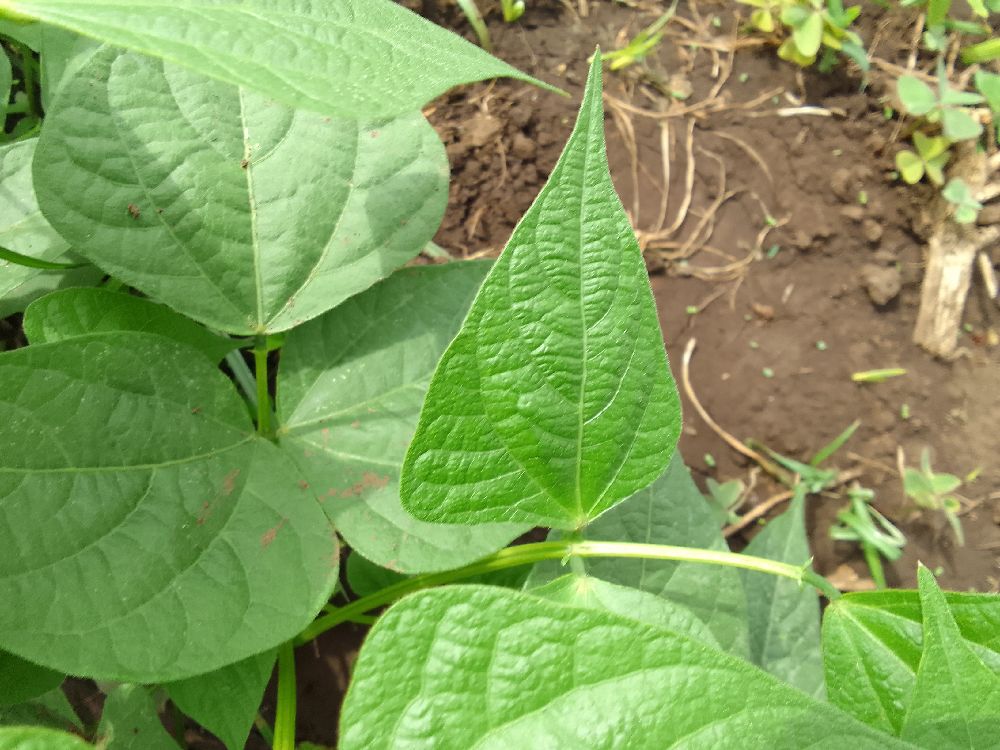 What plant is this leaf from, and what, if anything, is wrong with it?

common bean, healthy
